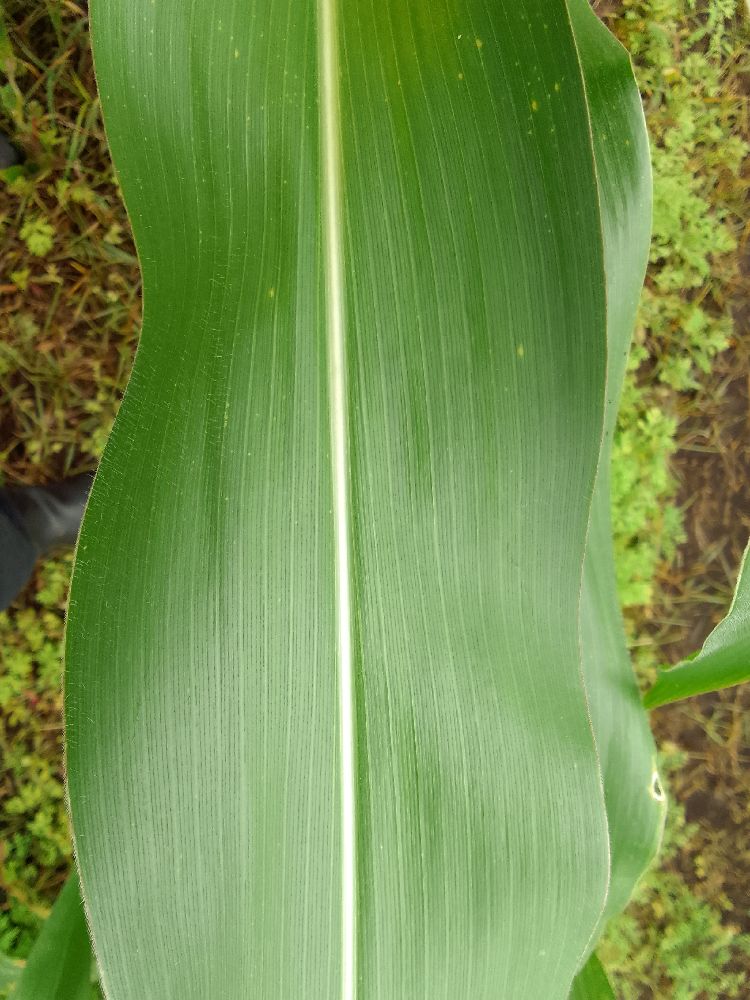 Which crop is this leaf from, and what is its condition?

maize, healthy
